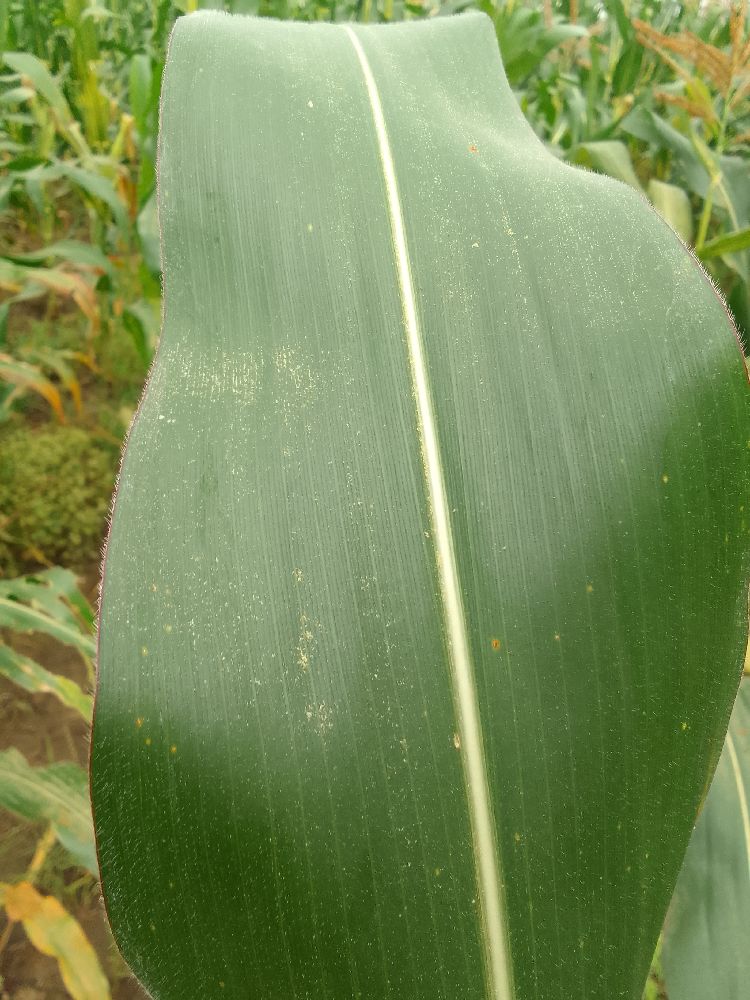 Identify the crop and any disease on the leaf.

maize, healthy
